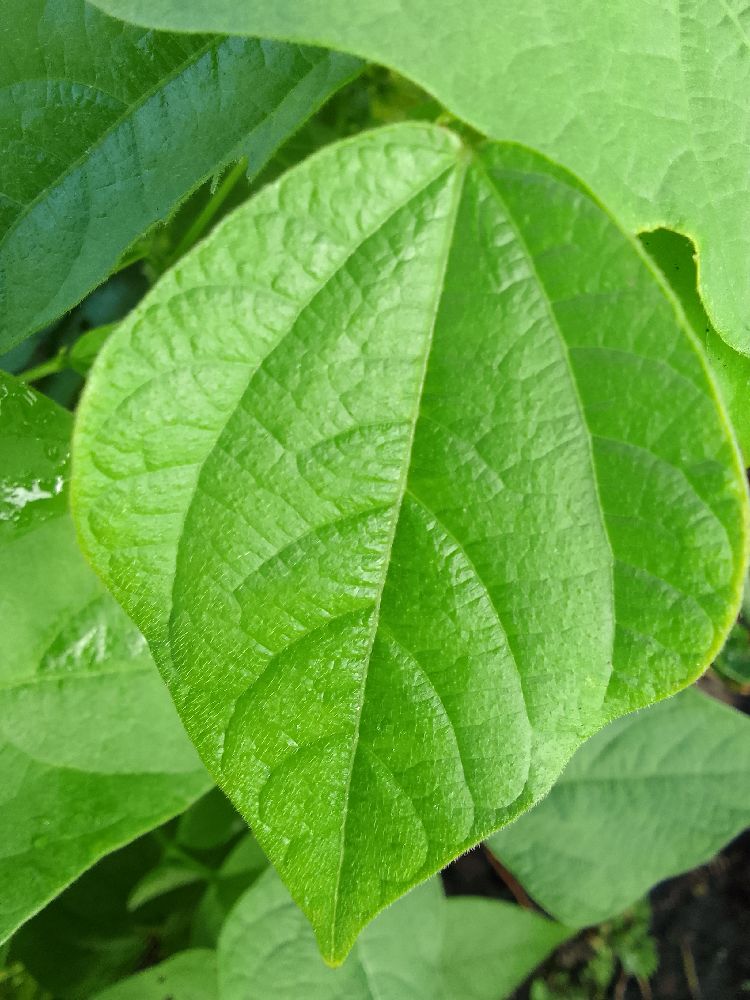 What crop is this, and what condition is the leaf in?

common bean, healthy
